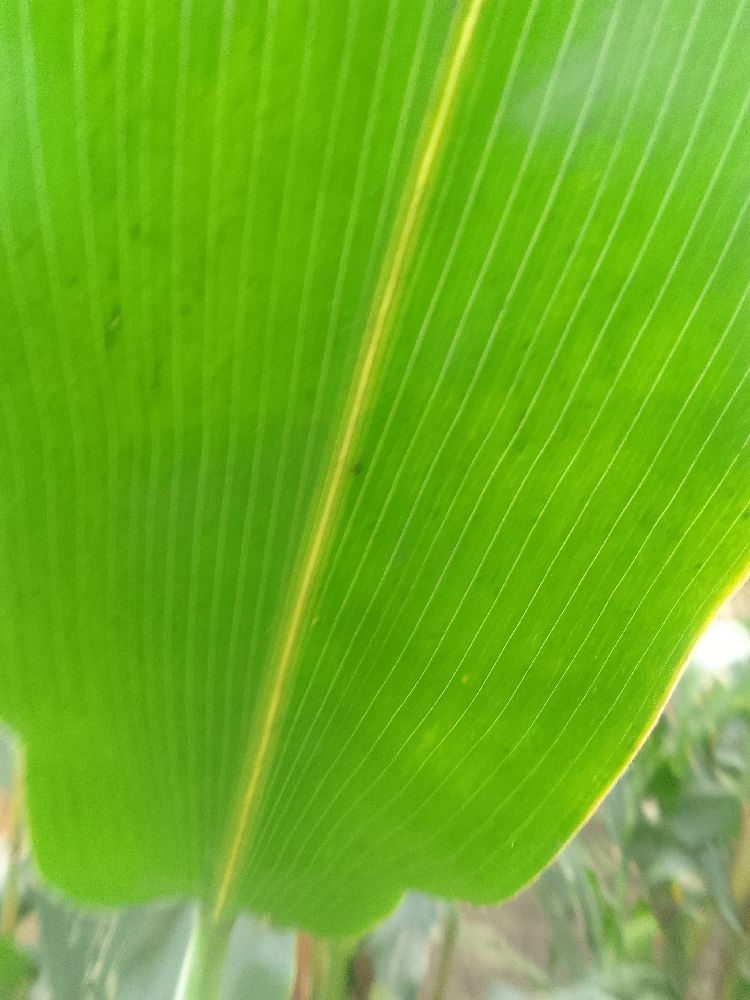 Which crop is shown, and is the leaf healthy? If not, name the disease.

maize, healthy
